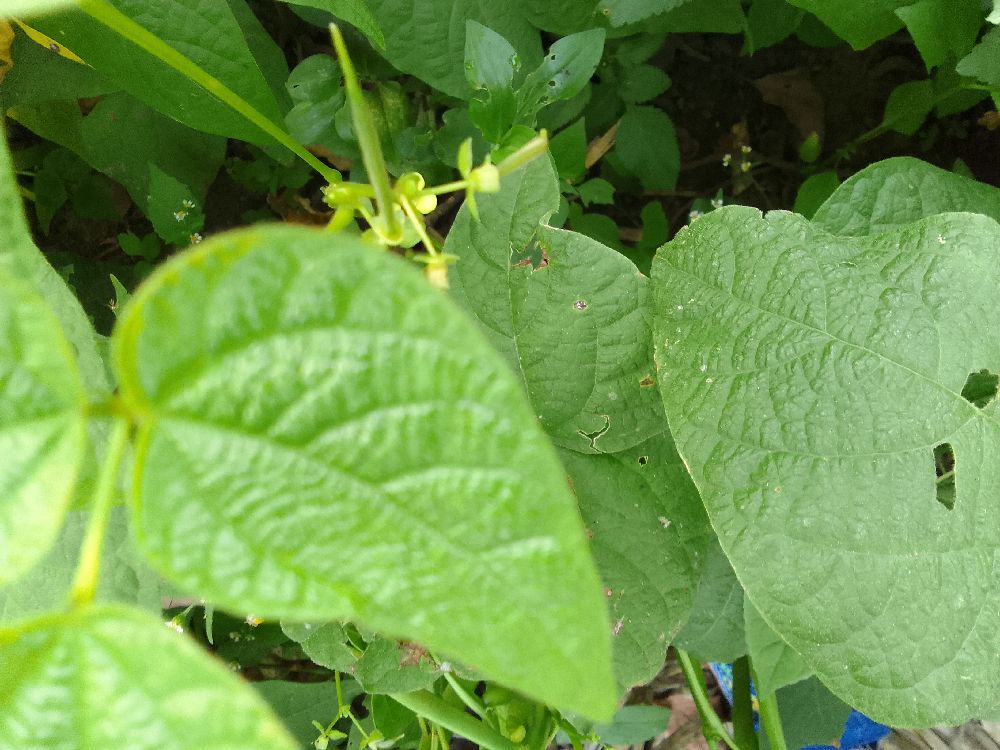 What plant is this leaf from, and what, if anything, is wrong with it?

common bean, healthy
